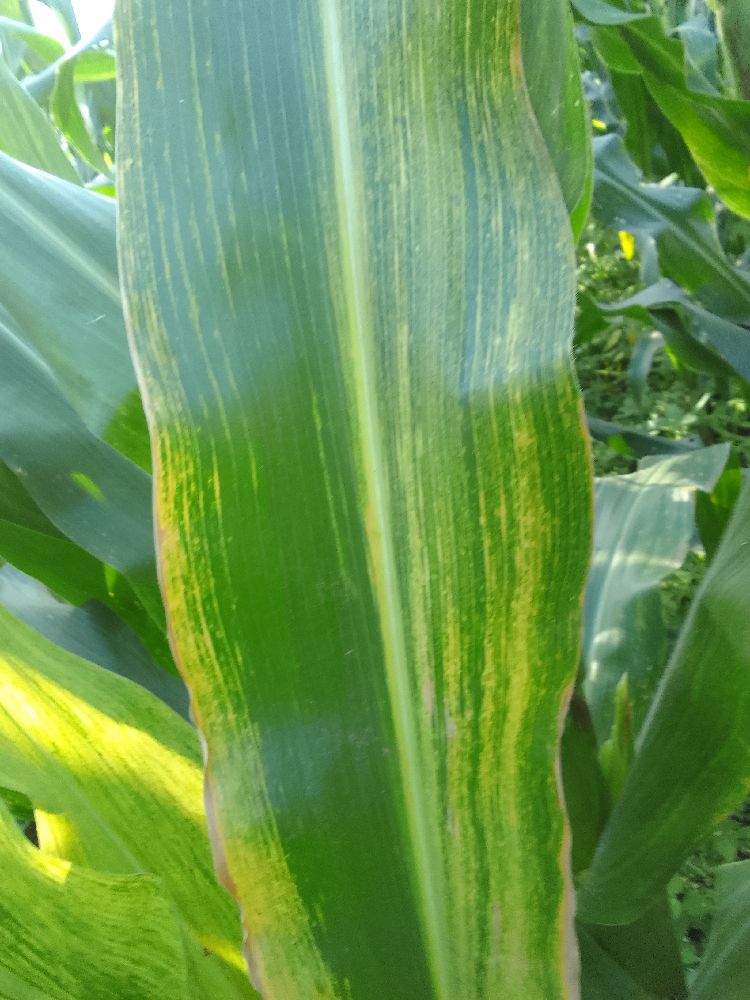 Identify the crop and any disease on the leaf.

maize, maize lethal necrosis
